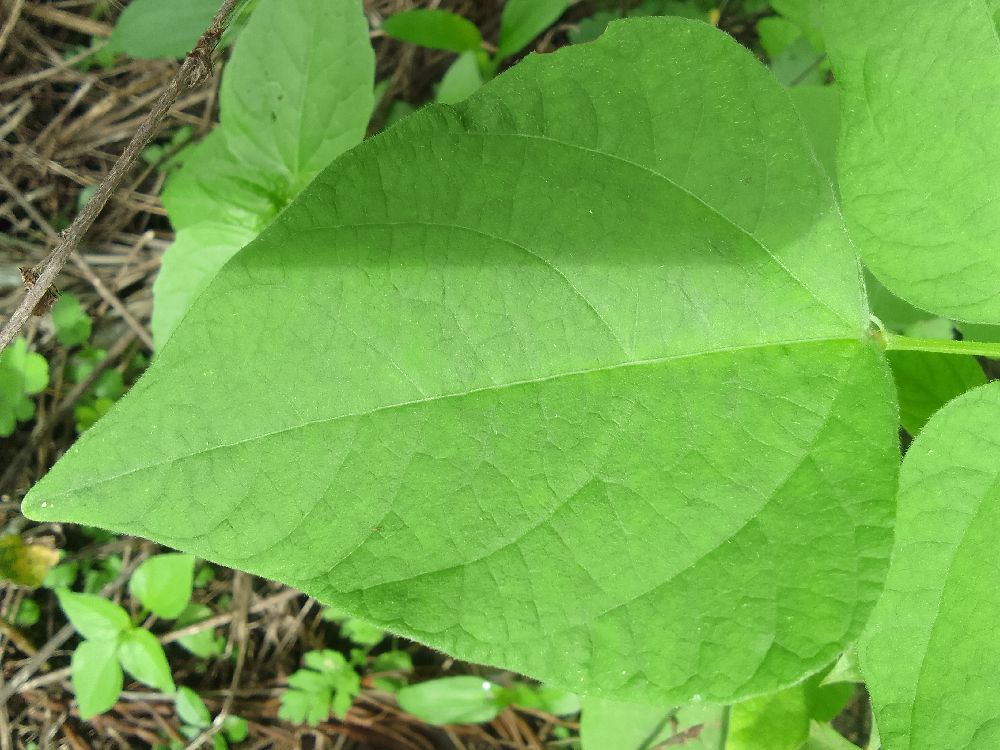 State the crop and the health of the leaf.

common bean, healthy
